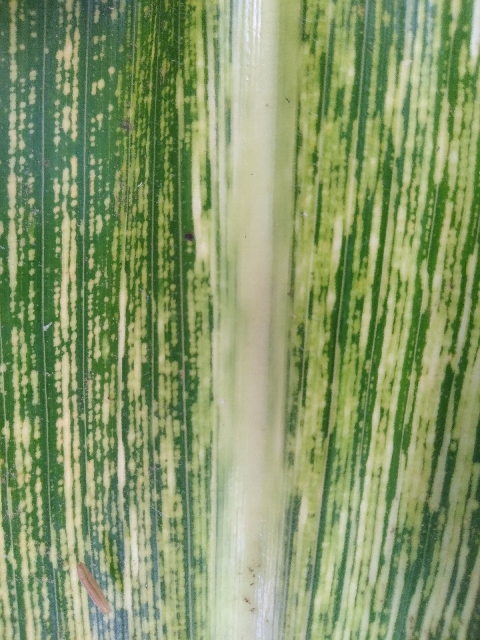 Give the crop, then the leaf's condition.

maize, maize streak virus
